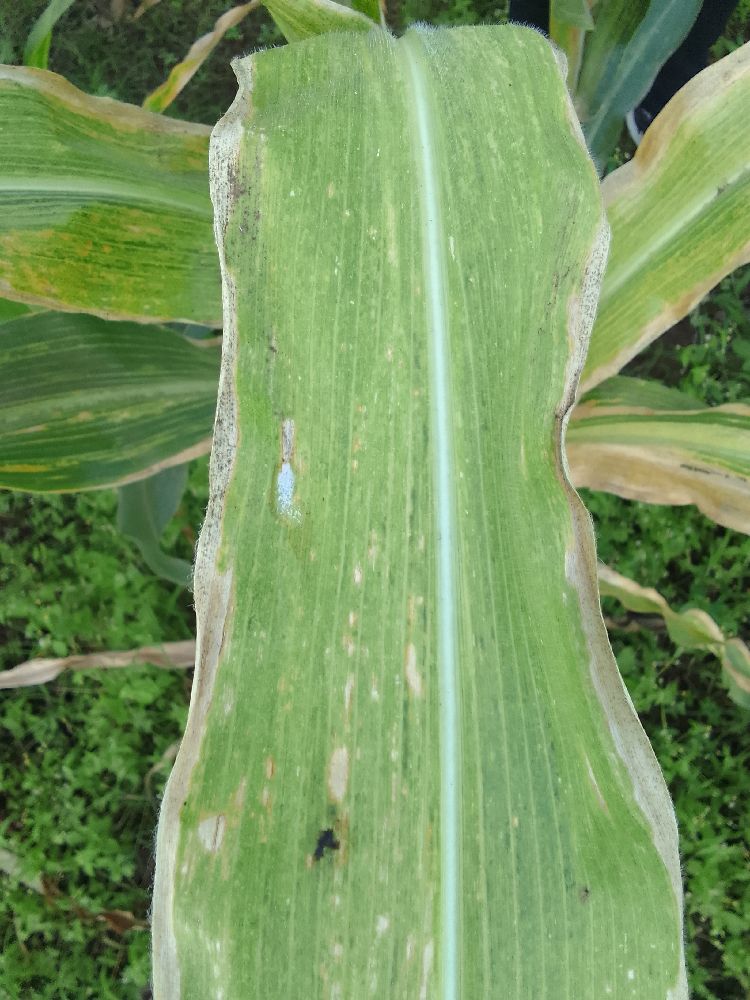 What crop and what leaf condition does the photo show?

maize, maize lethal necrosis
